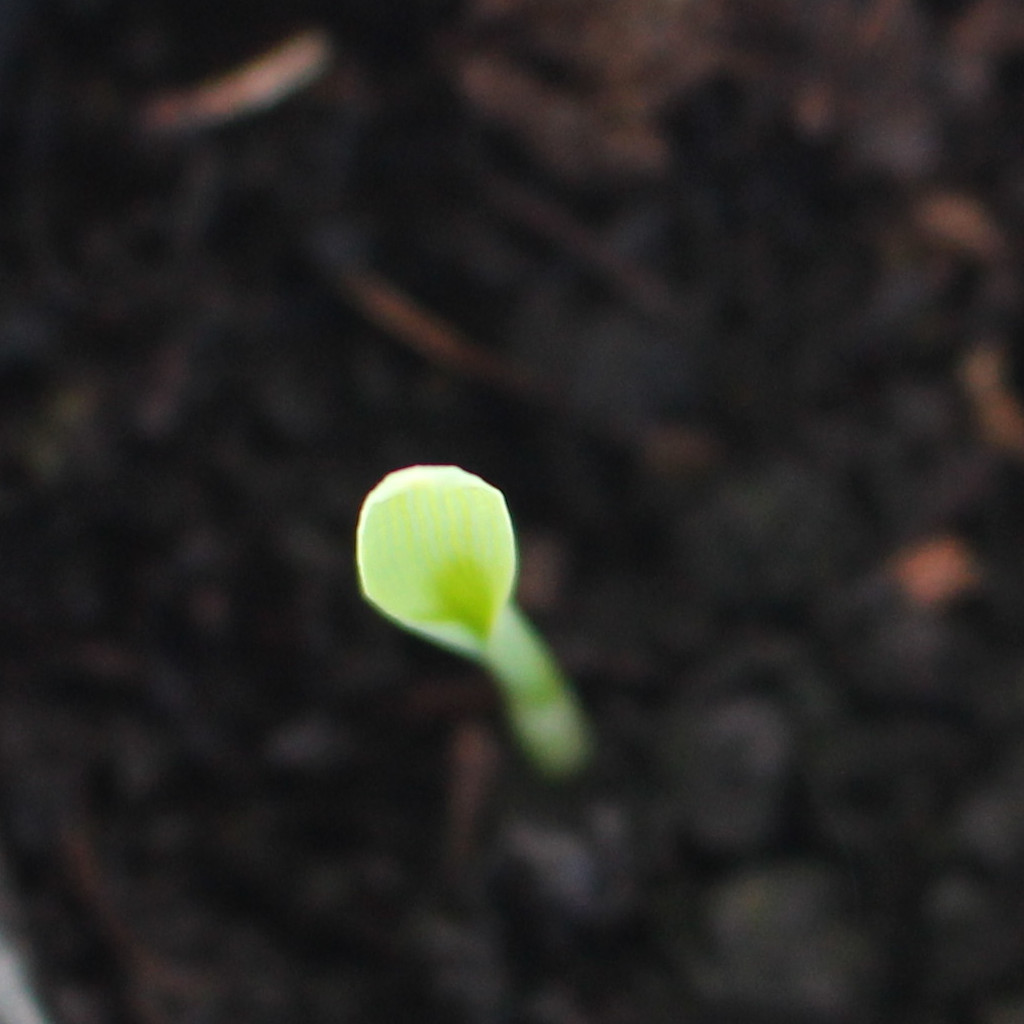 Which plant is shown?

Avena sterilis
